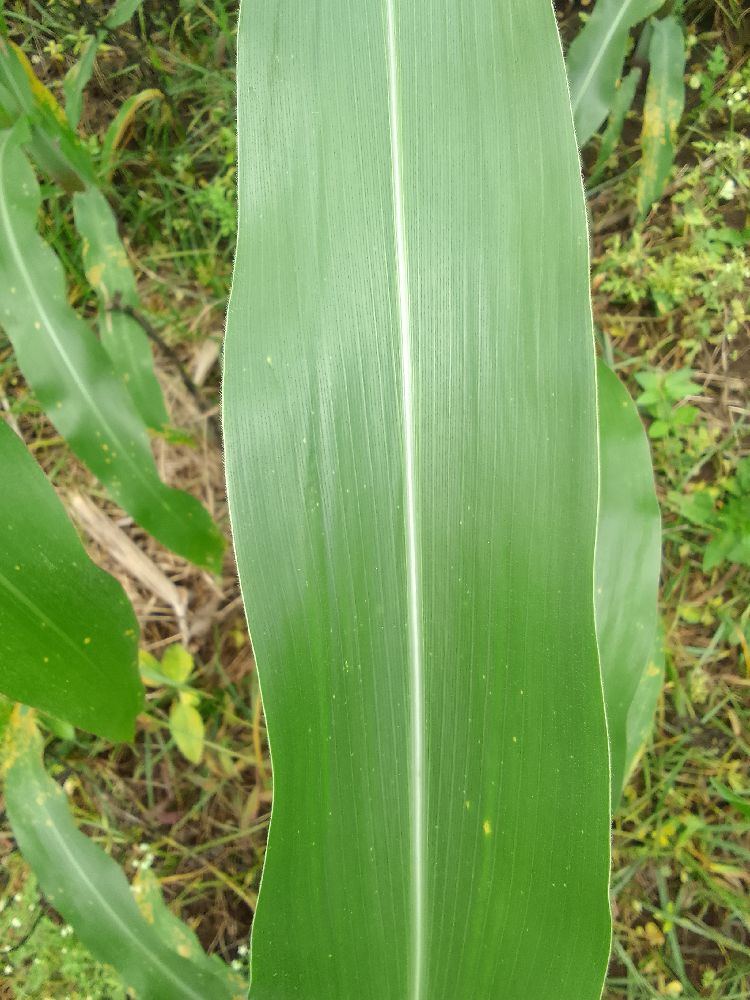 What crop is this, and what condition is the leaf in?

maize, healthy
